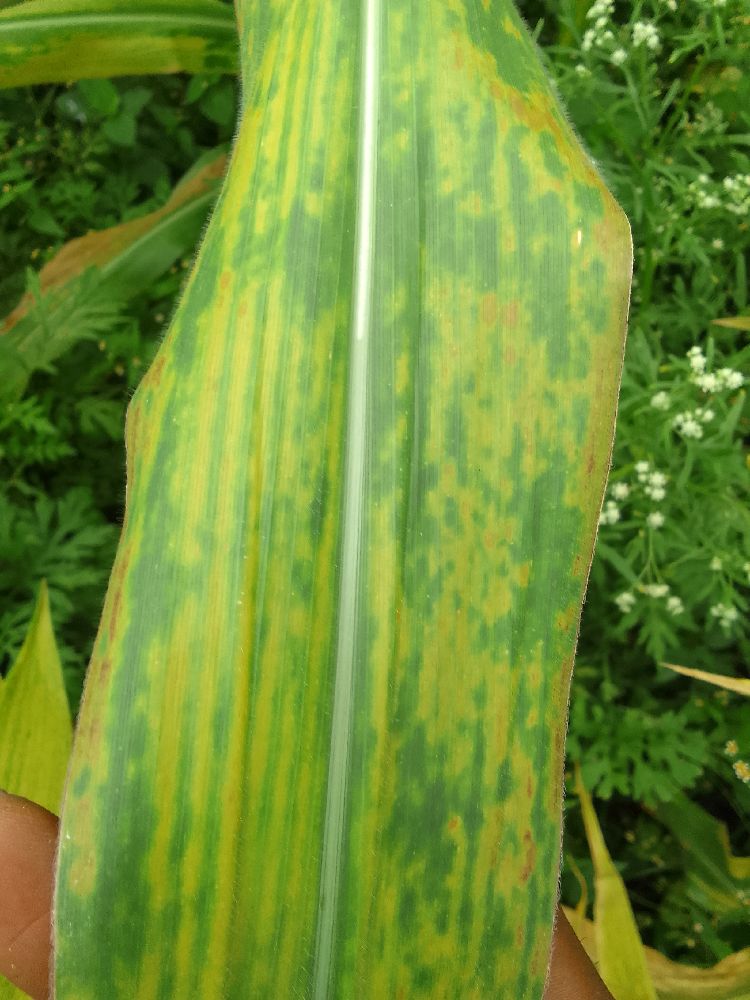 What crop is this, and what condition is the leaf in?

maize, maize lethal necrosis
